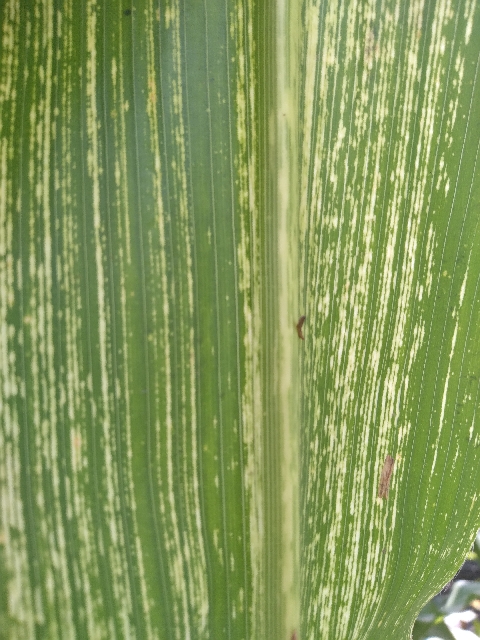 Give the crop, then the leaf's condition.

maize, maize streak virus
